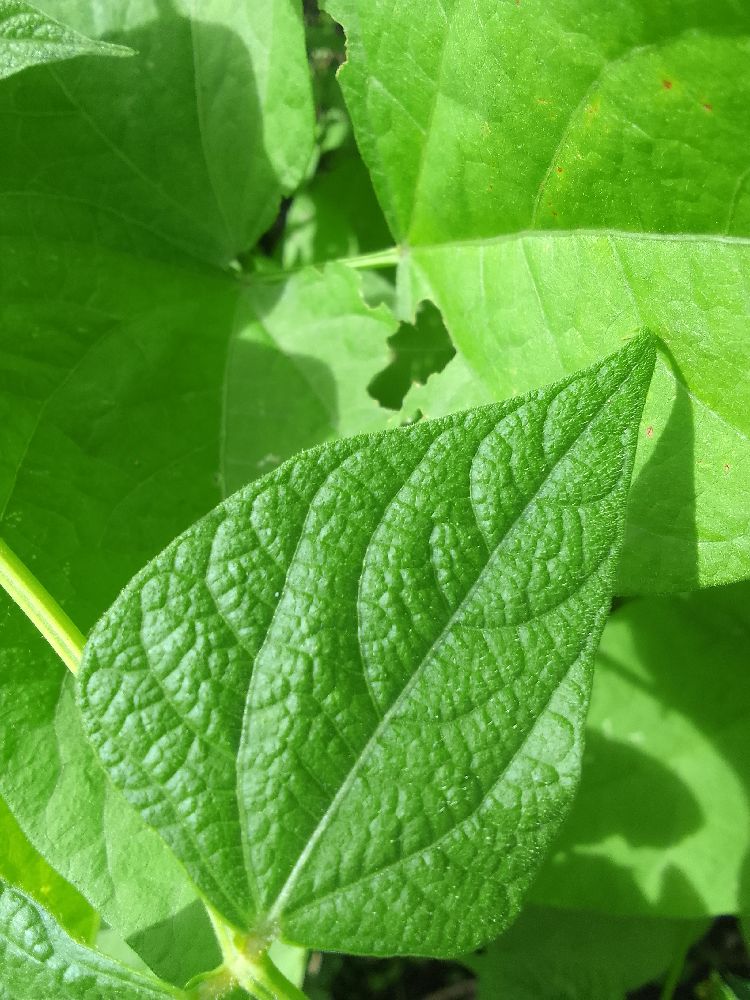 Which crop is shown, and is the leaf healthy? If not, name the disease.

common bean, healthy
